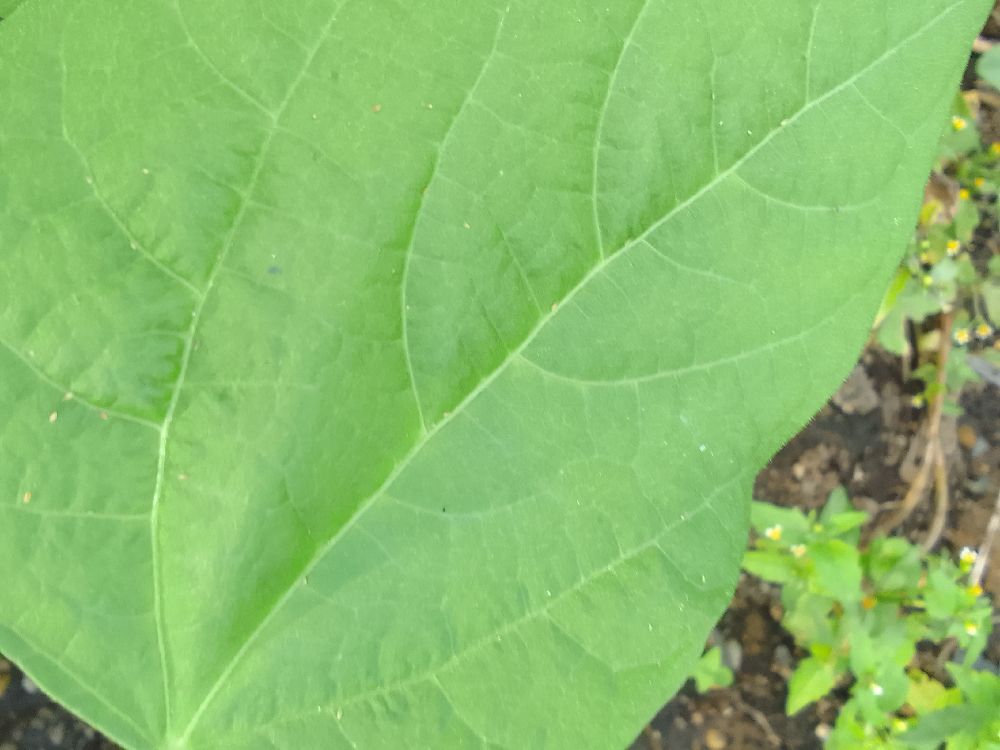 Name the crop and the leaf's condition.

common bean, healthy
